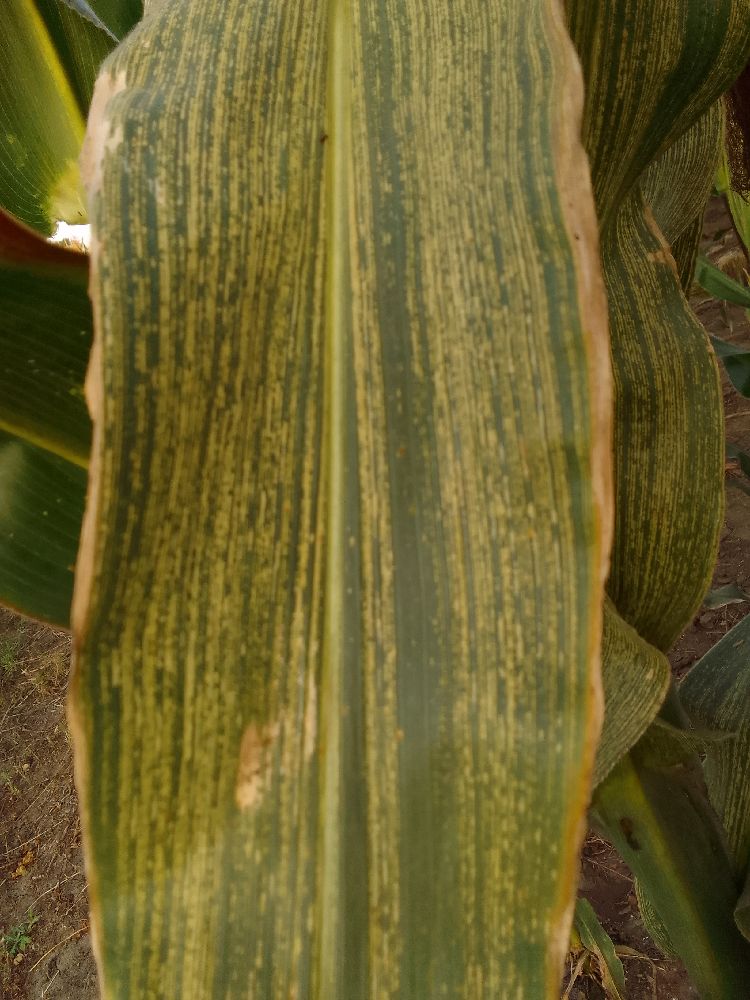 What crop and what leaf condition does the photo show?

maize, maize streak virus
